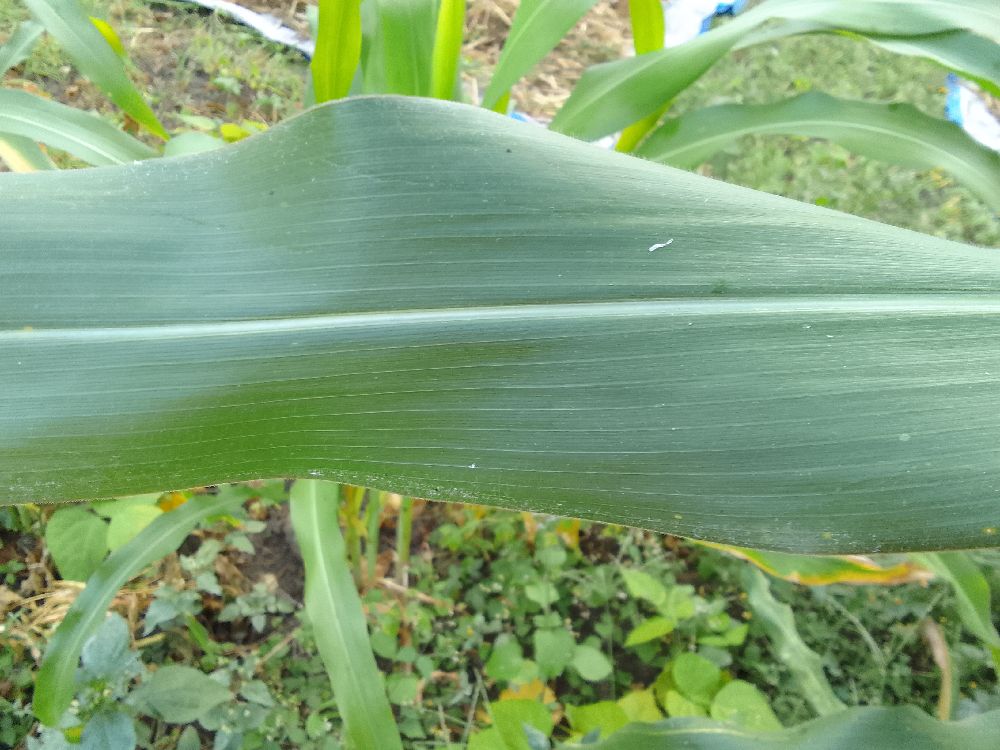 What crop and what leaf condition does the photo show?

maize, healthy
